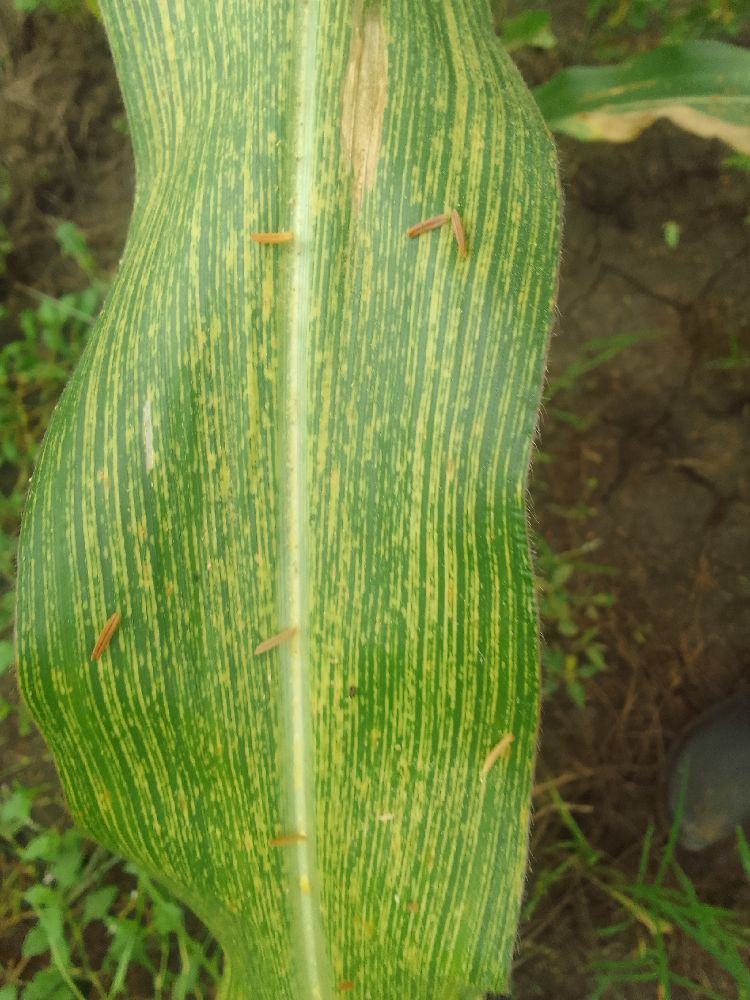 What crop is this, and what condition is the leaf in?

maize, maize streak virus
